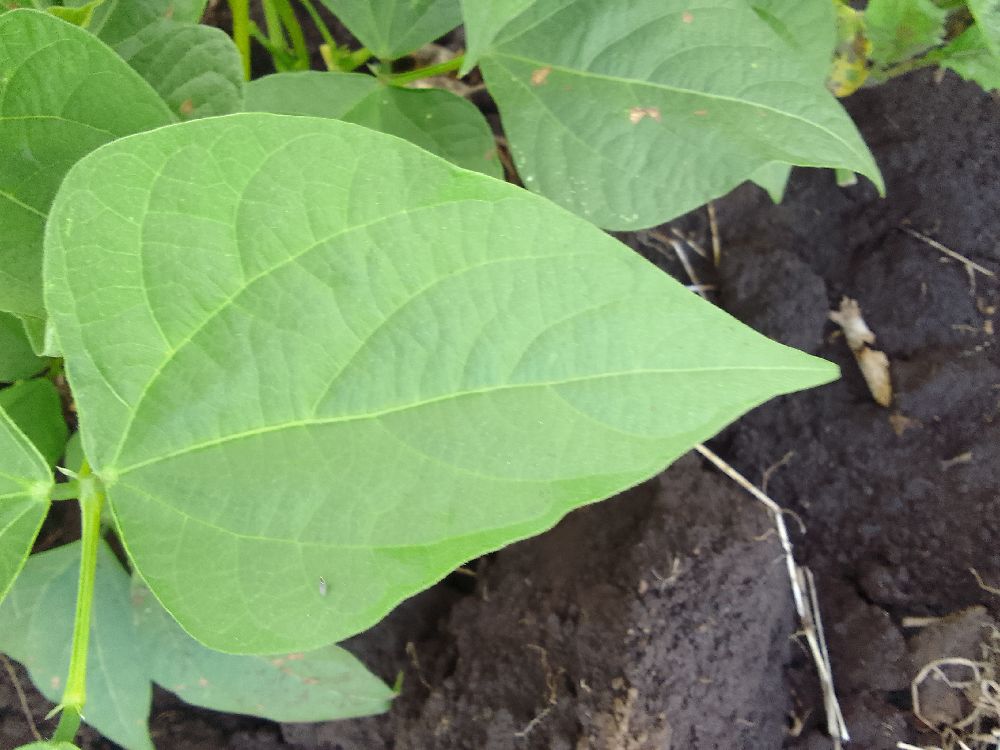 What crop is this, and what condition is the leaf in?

common bean, healthy
